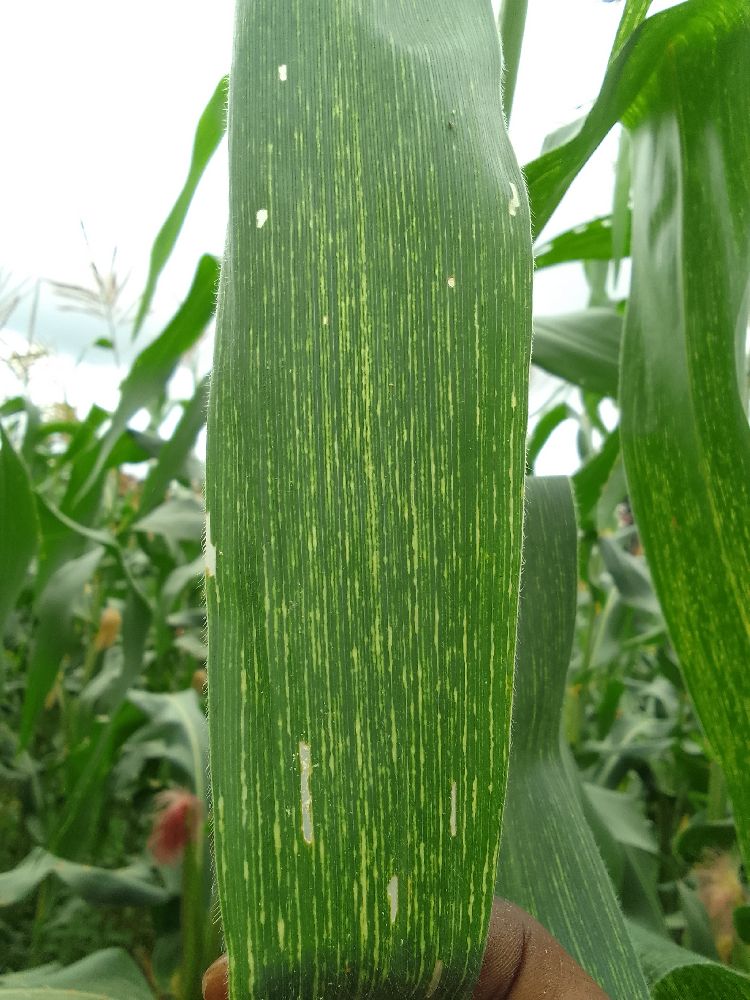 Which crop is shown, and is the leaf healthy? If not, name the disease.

maize, maize streak virus
